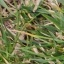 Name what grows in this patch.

grass
